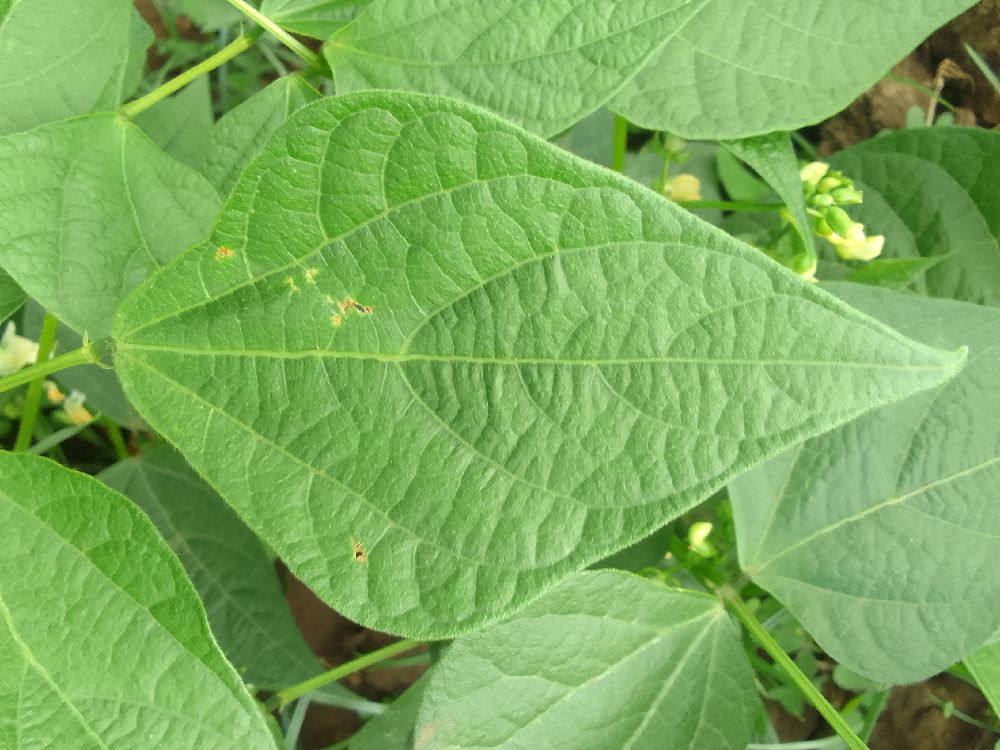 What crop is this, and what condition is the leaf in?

common bean, healthy
